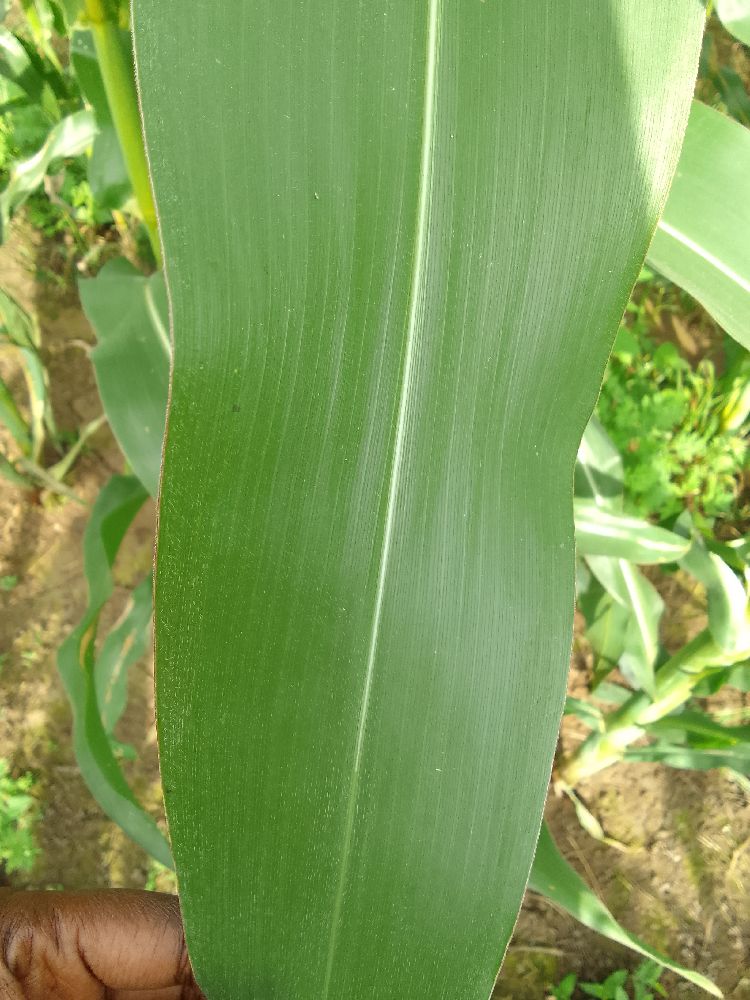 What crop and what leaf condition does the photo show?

maize, healthy
